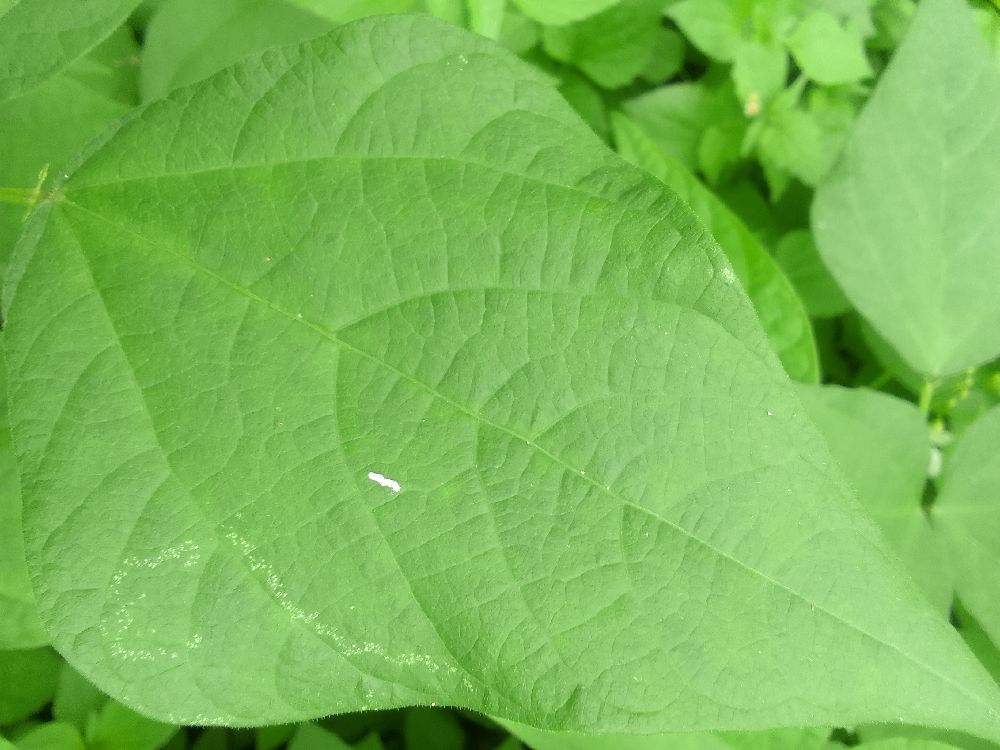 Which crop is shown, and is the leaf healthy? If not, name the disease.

common bean, healthy
